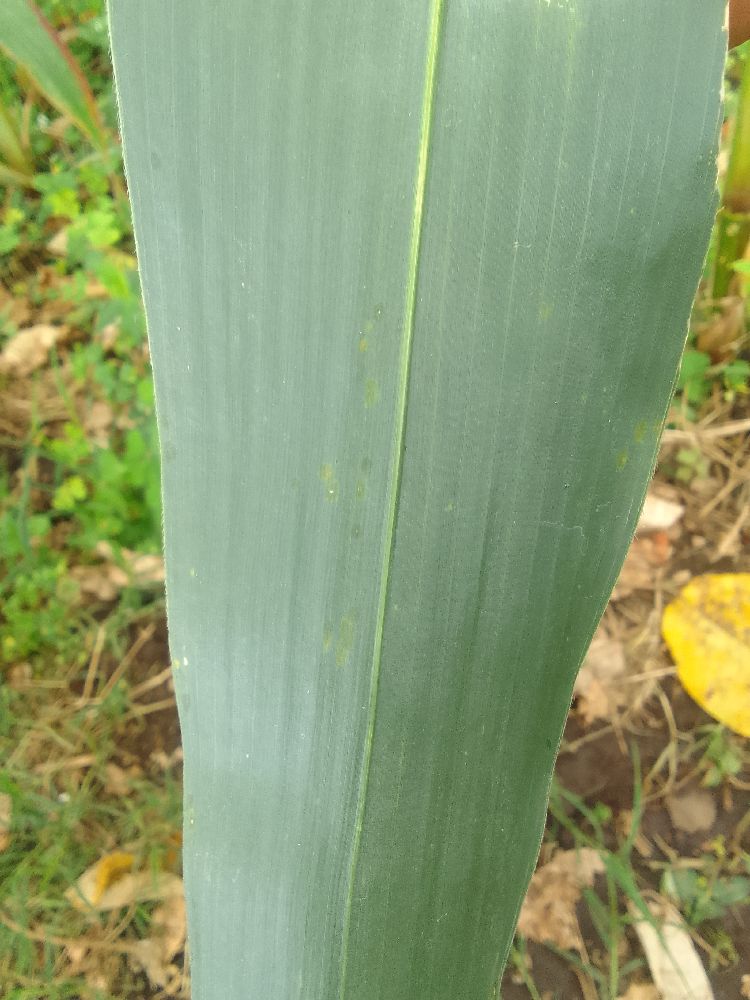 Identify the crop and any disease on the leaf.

maize, healthy
